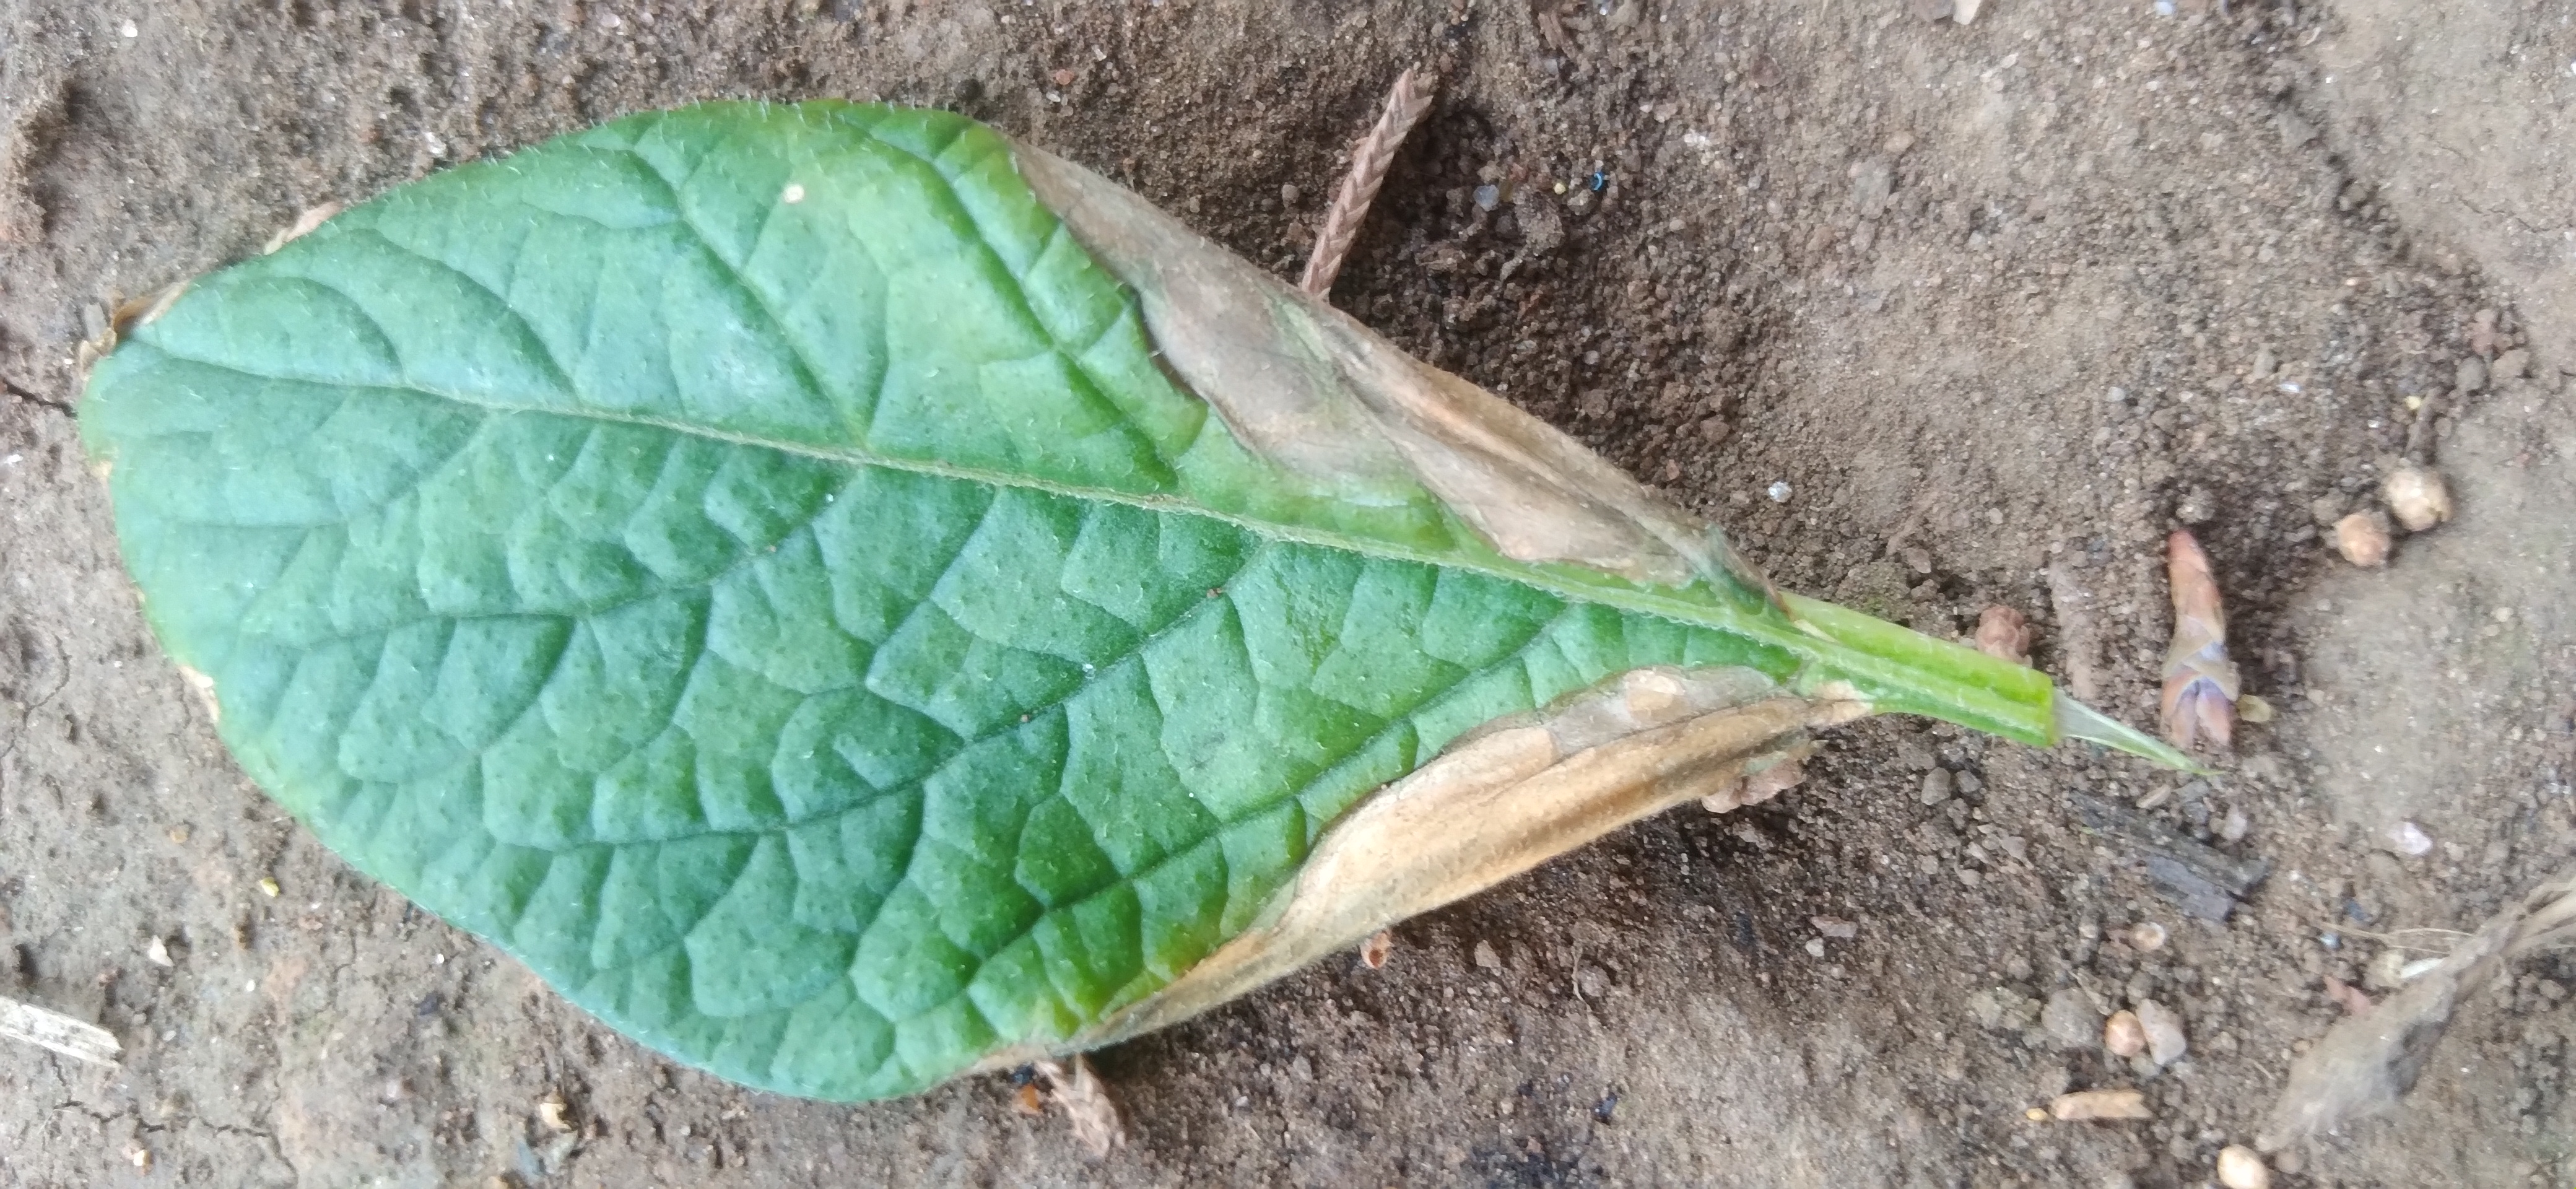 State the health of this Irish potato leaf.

early blight
